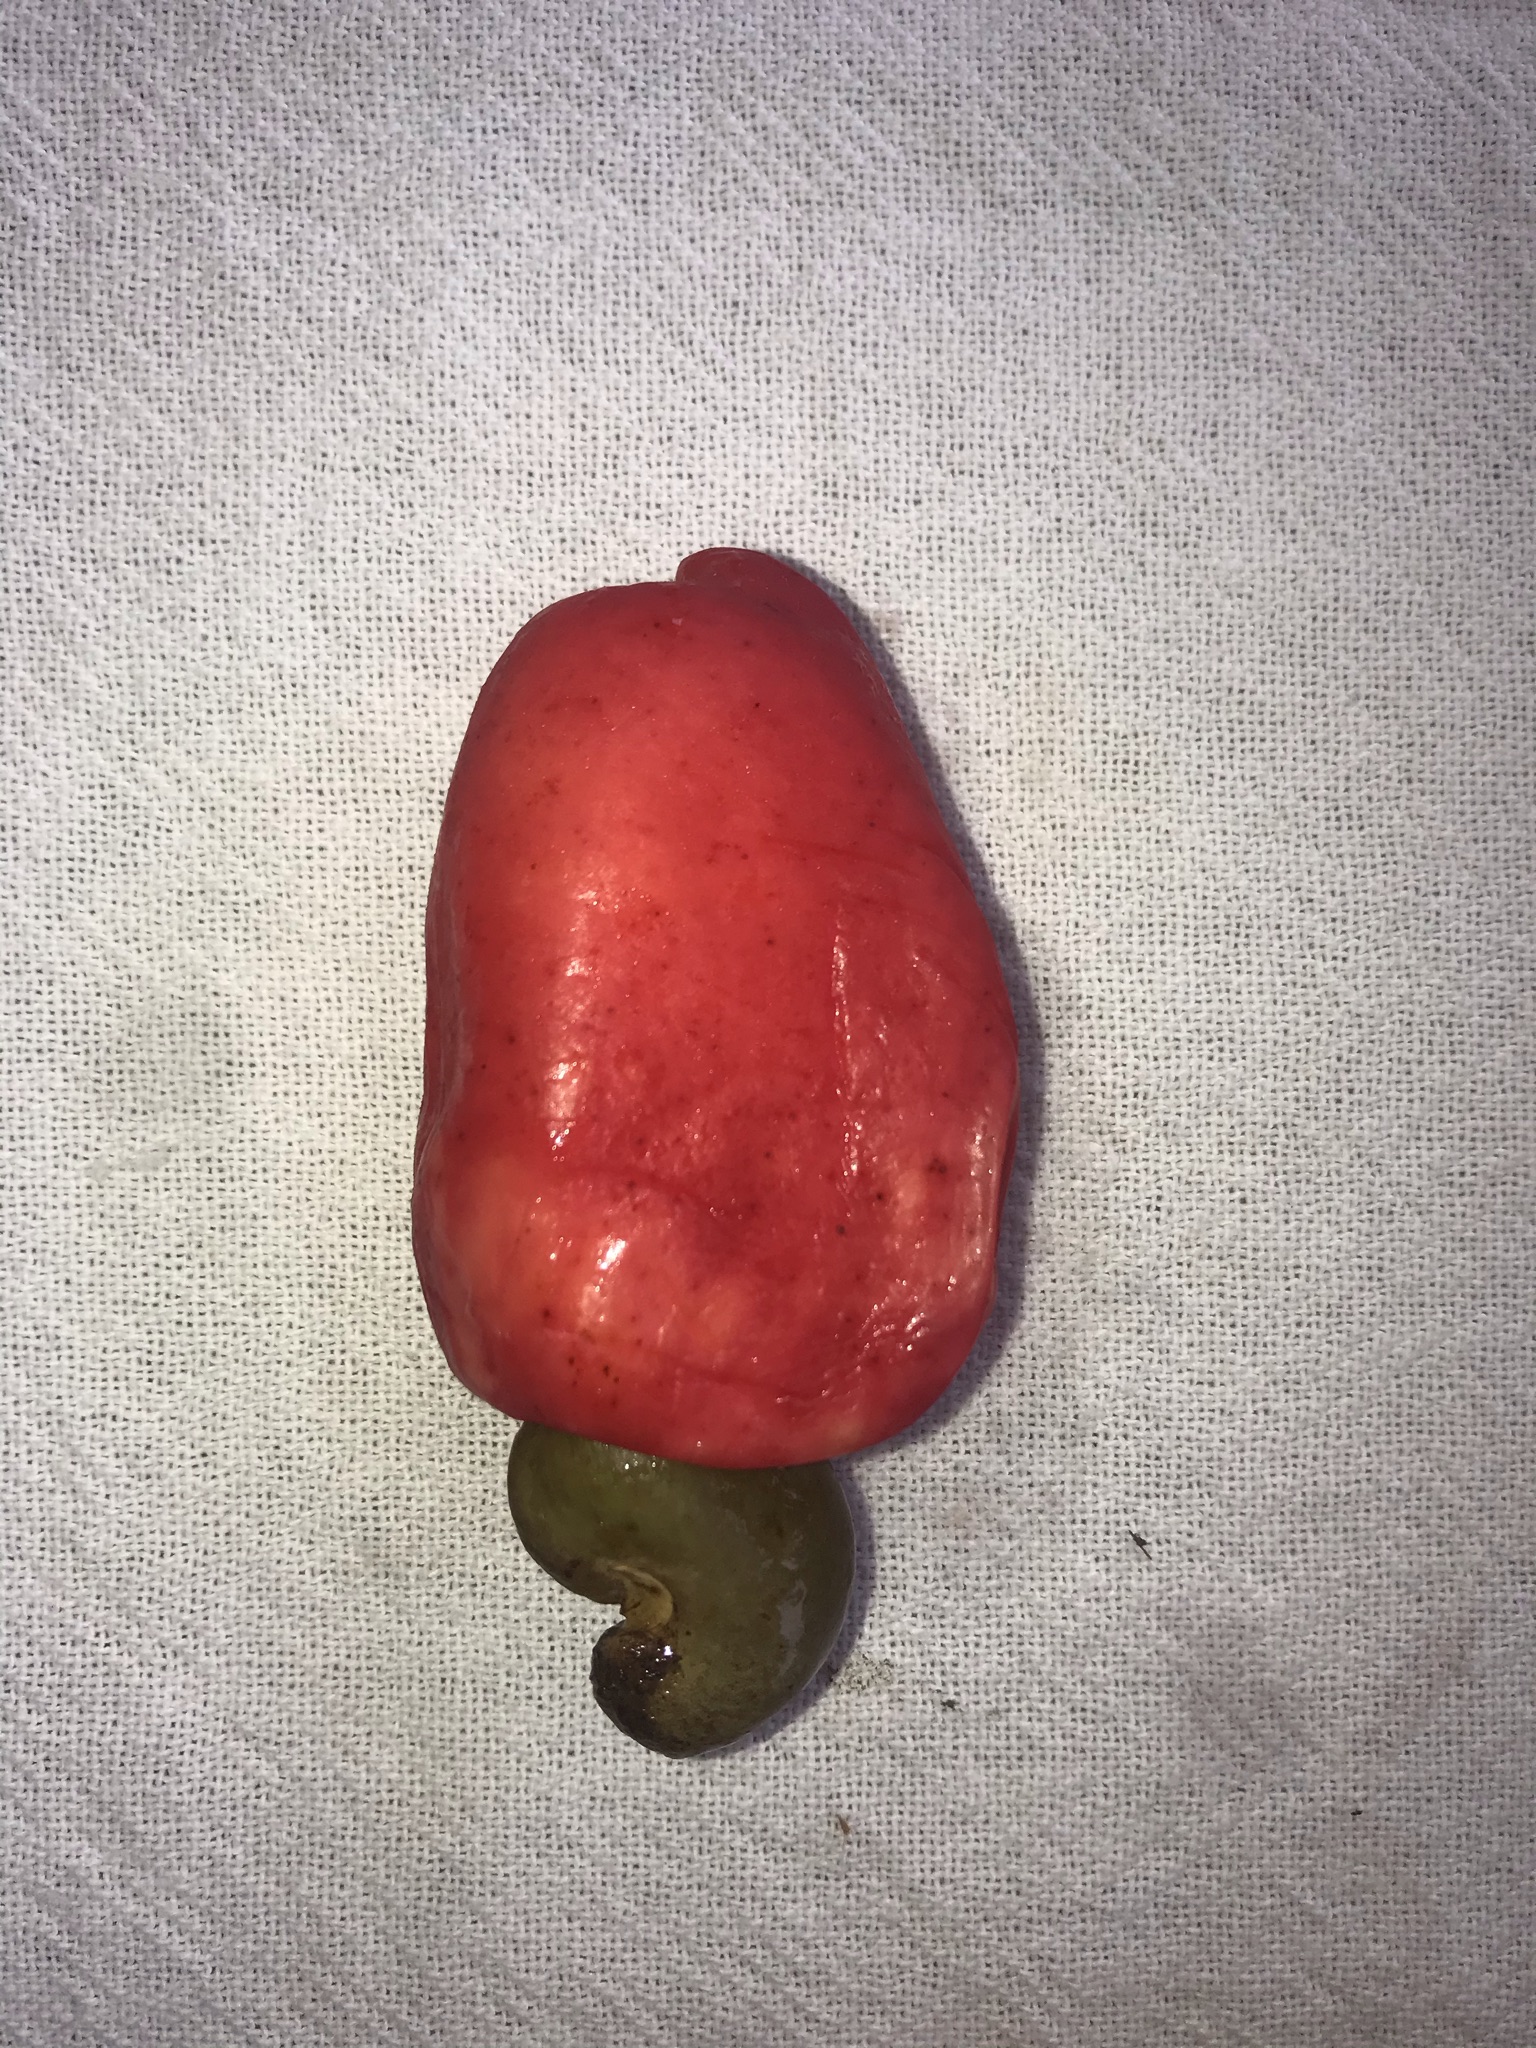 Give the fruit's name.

caju vermelho
